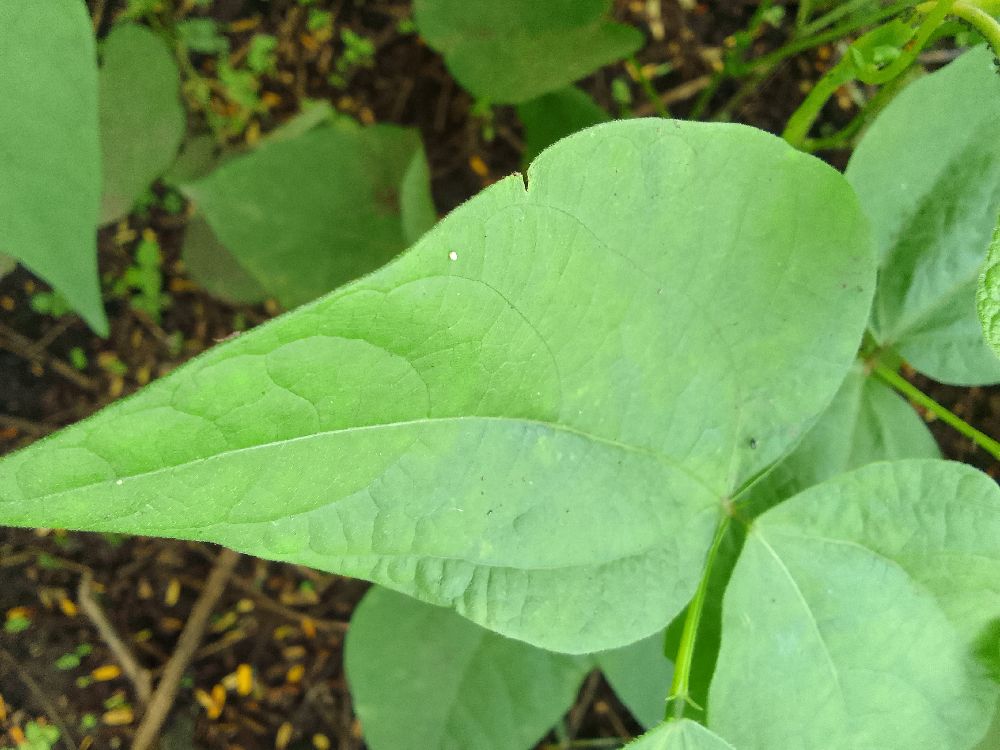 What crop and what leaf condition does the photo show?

common bean, healthy
